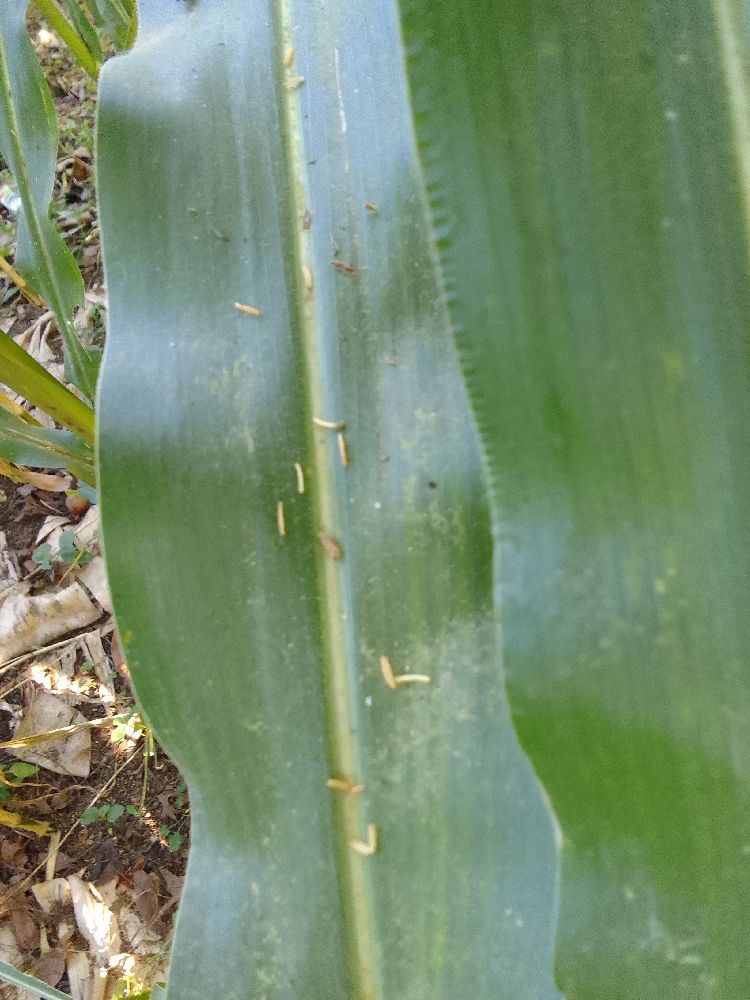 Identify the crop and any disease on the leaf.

maize, healthy
